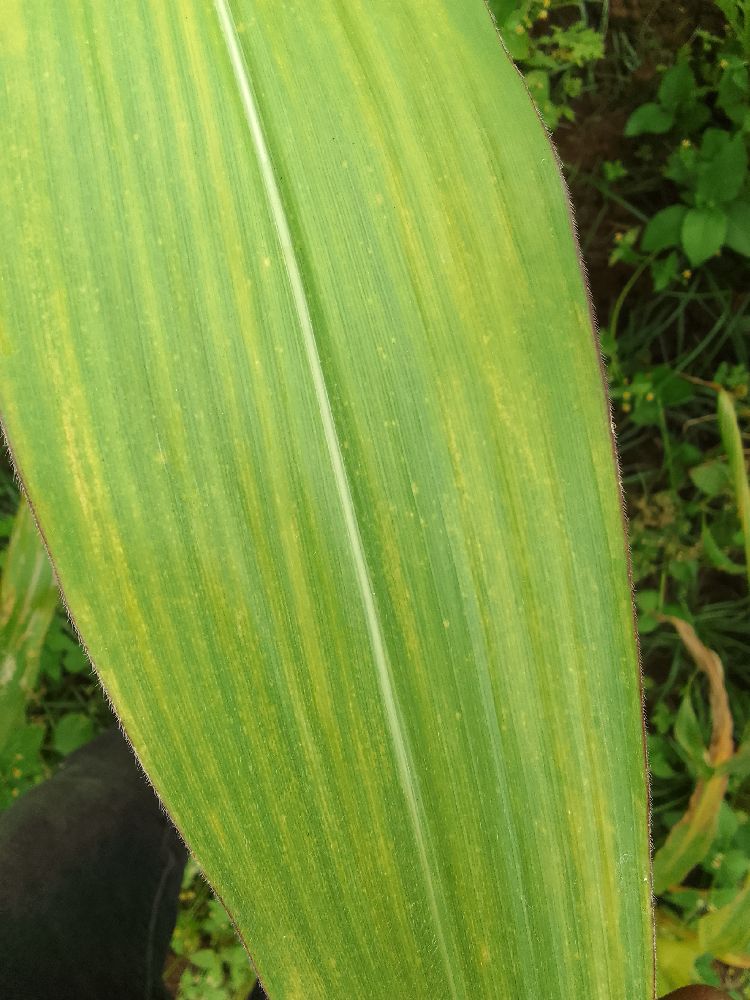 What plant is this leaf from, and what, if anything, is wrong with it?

maize, maize lethal necrosis
